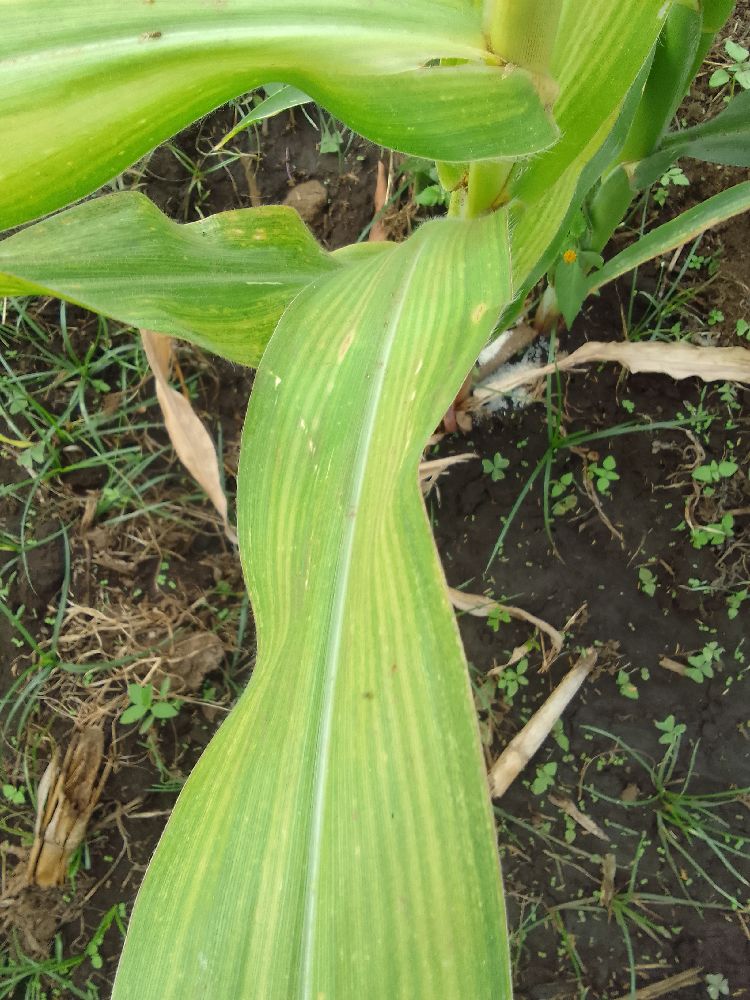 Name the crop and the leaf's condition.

maize, maize lethal necrosis
